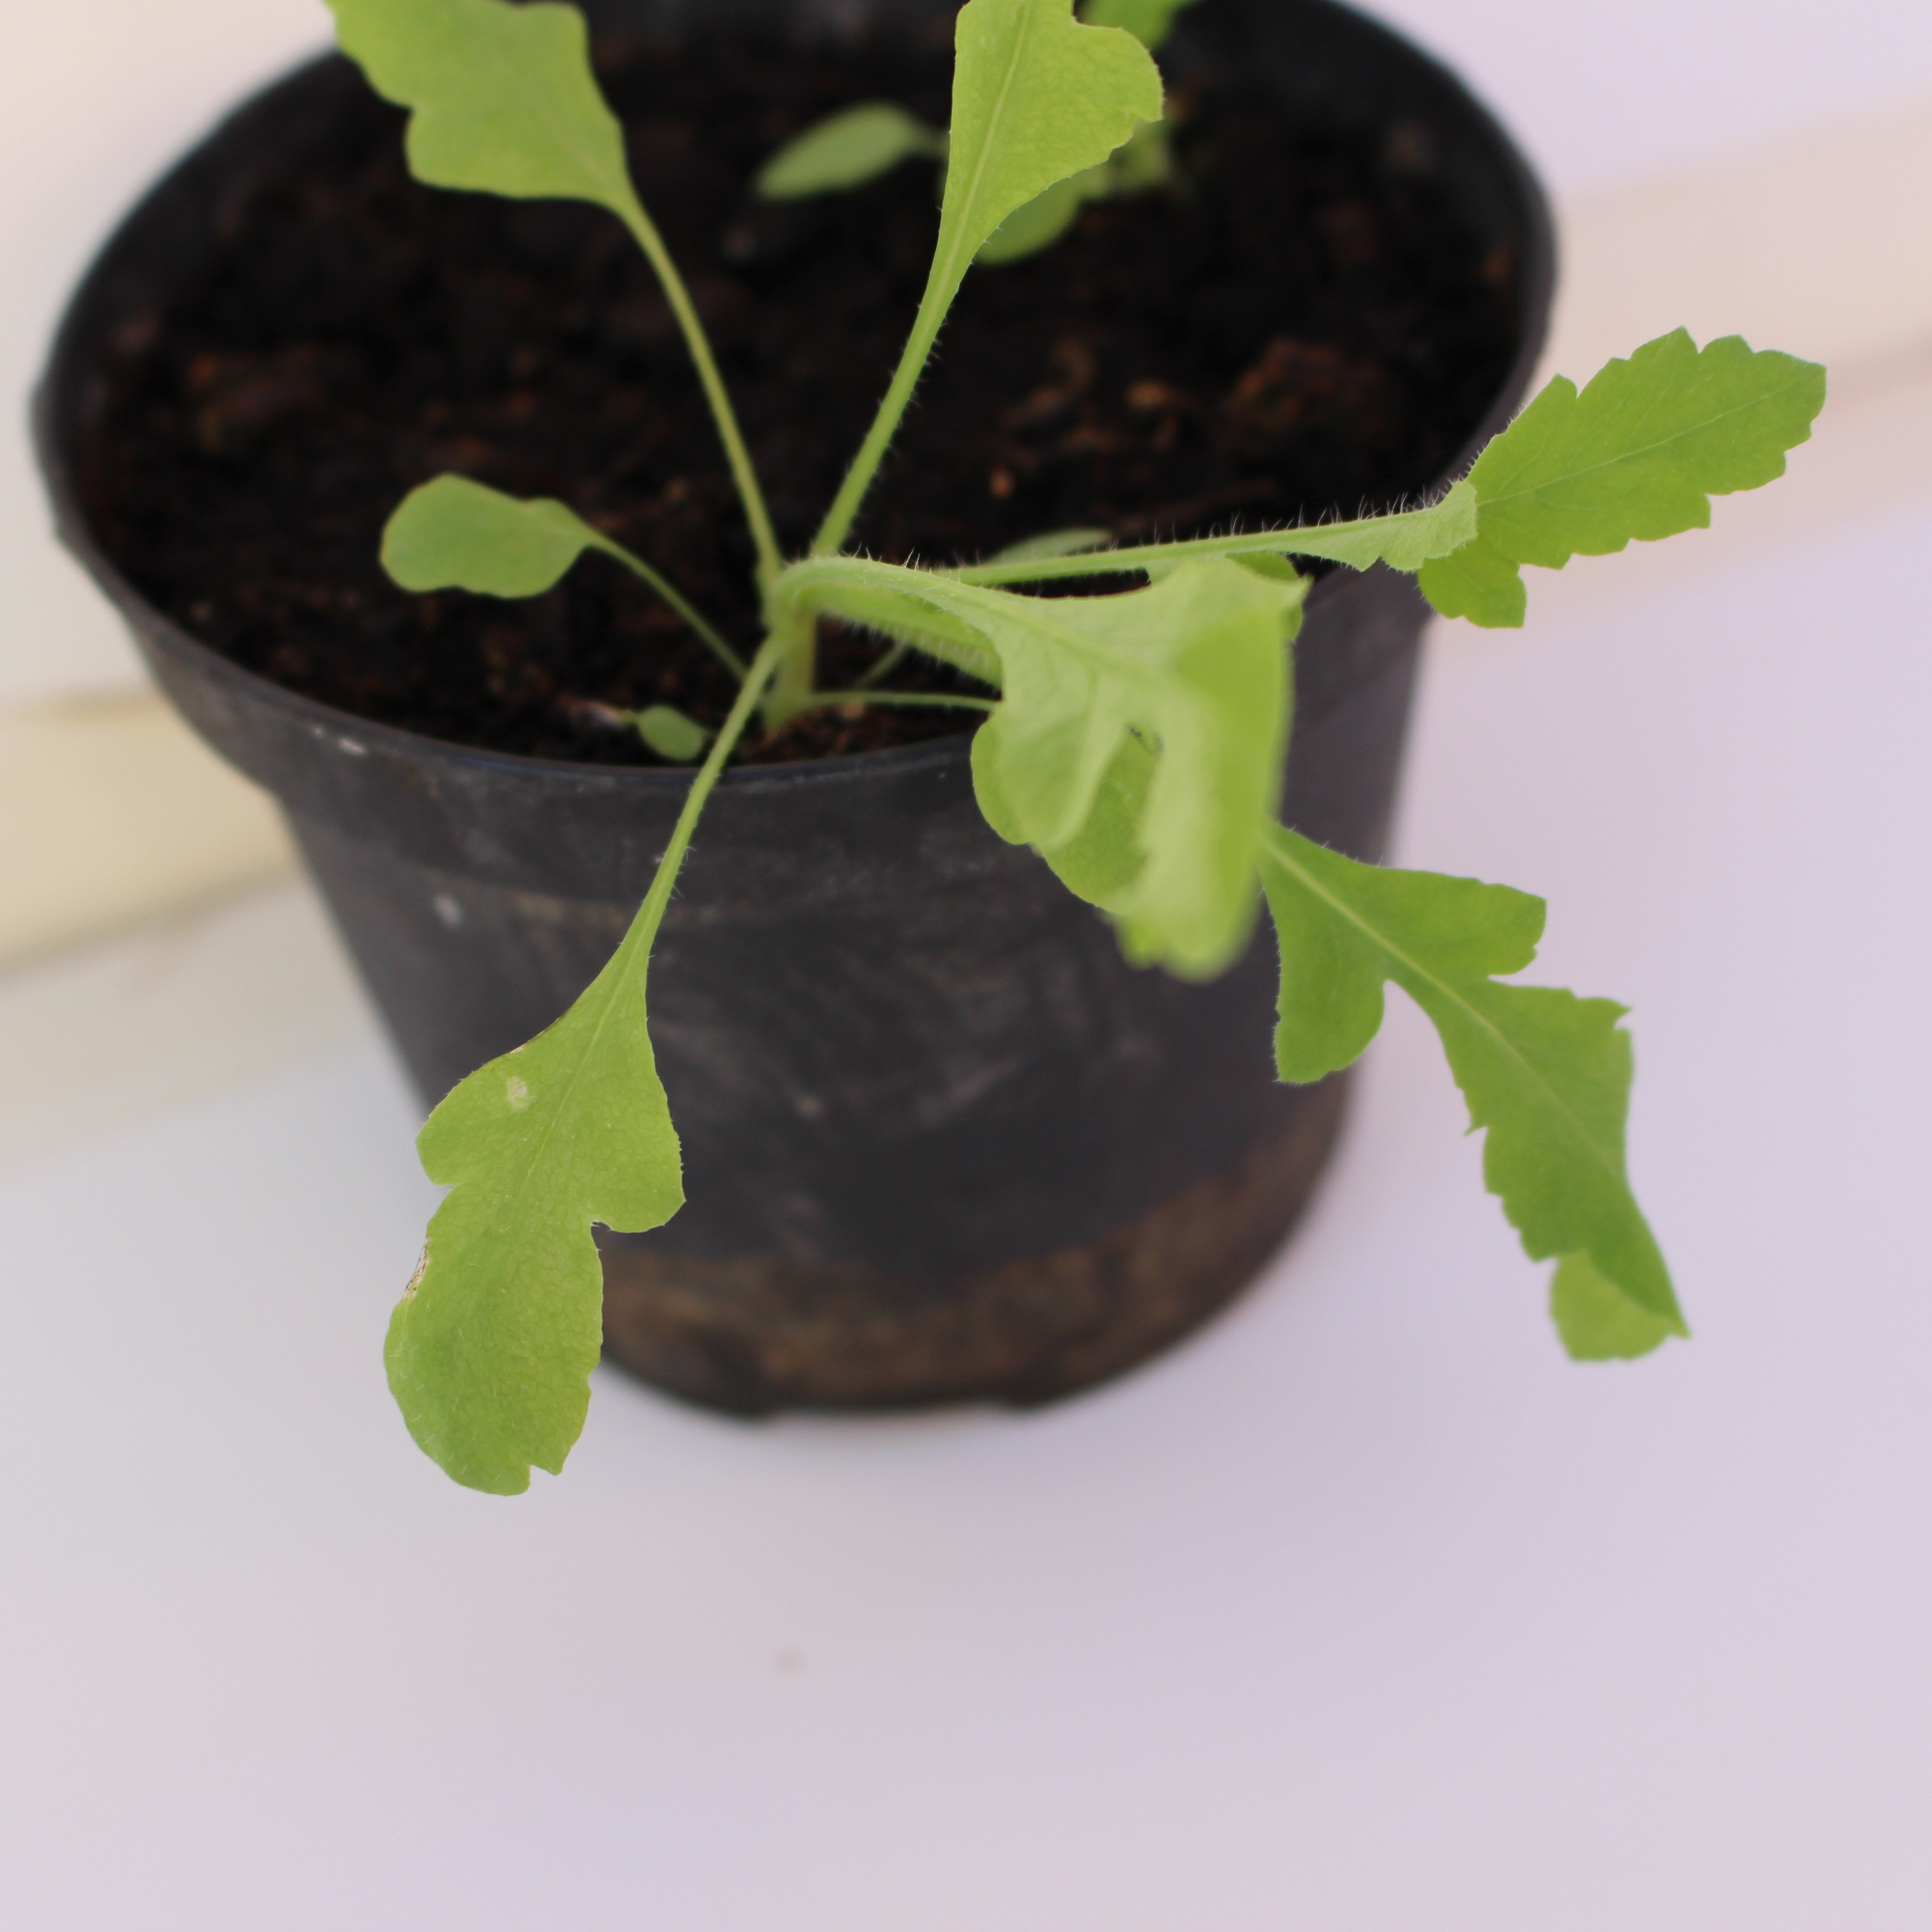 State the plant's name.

Papaver rhoeas
